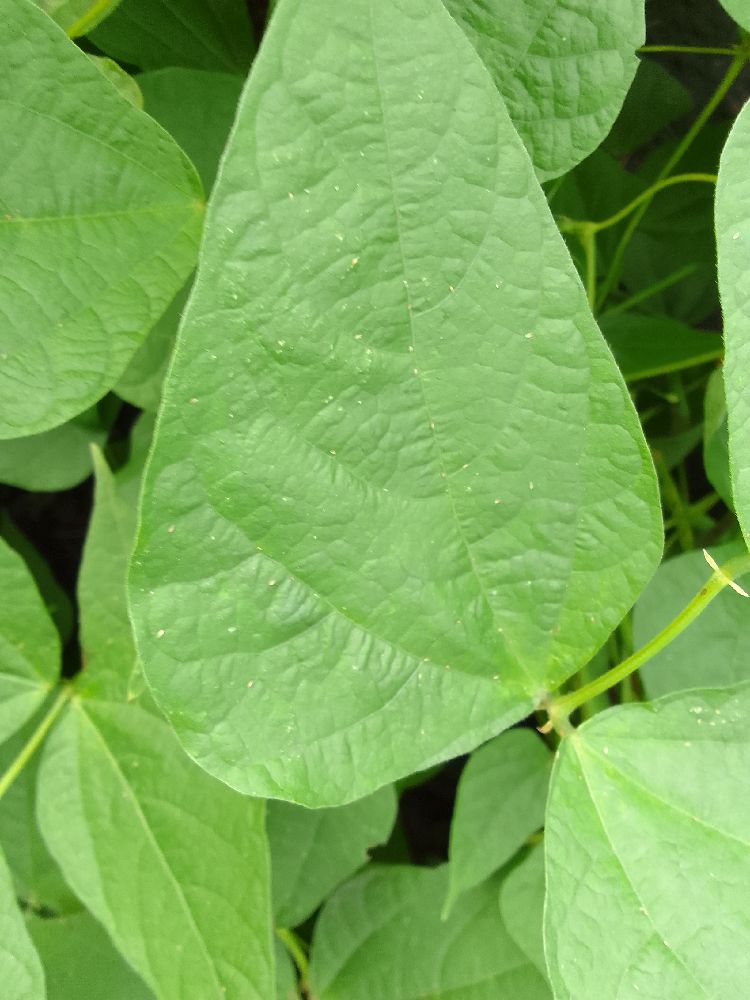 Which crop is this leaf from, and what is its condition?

common bean, healthy
